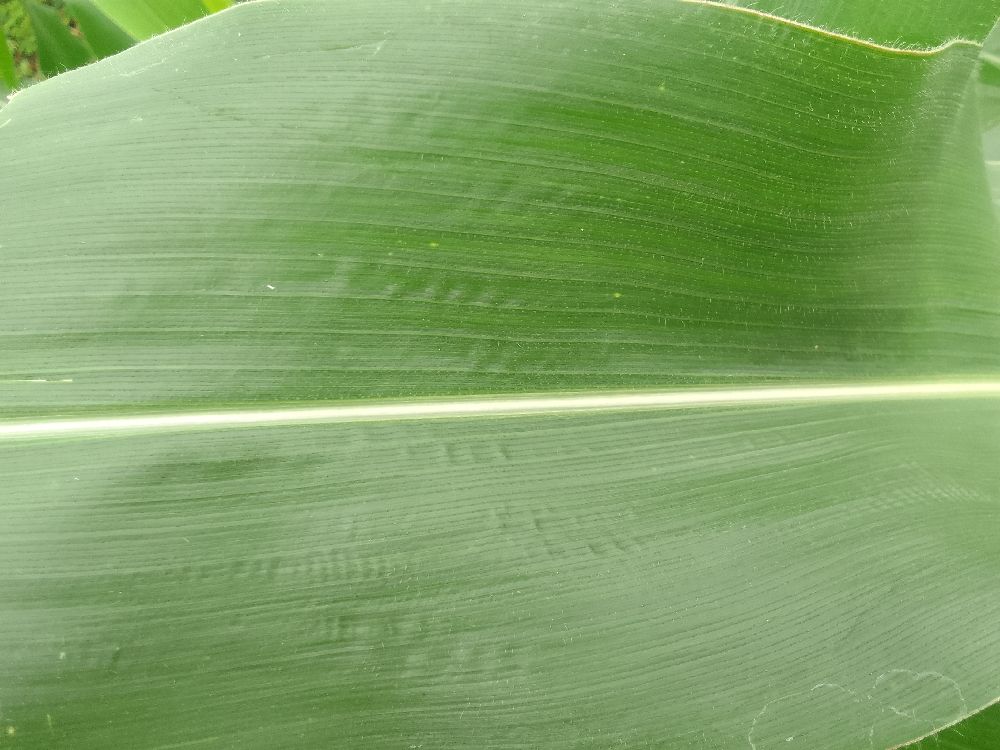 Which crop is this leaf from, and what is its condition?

maize, healthy
